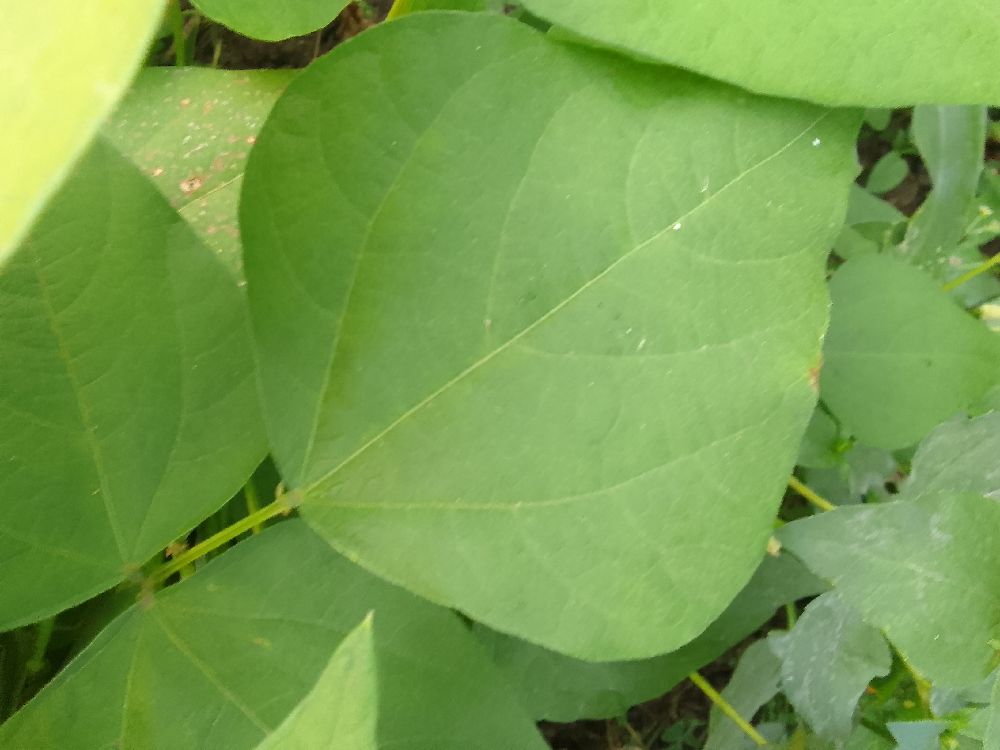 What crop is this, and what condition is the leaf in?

common bean, healthy
